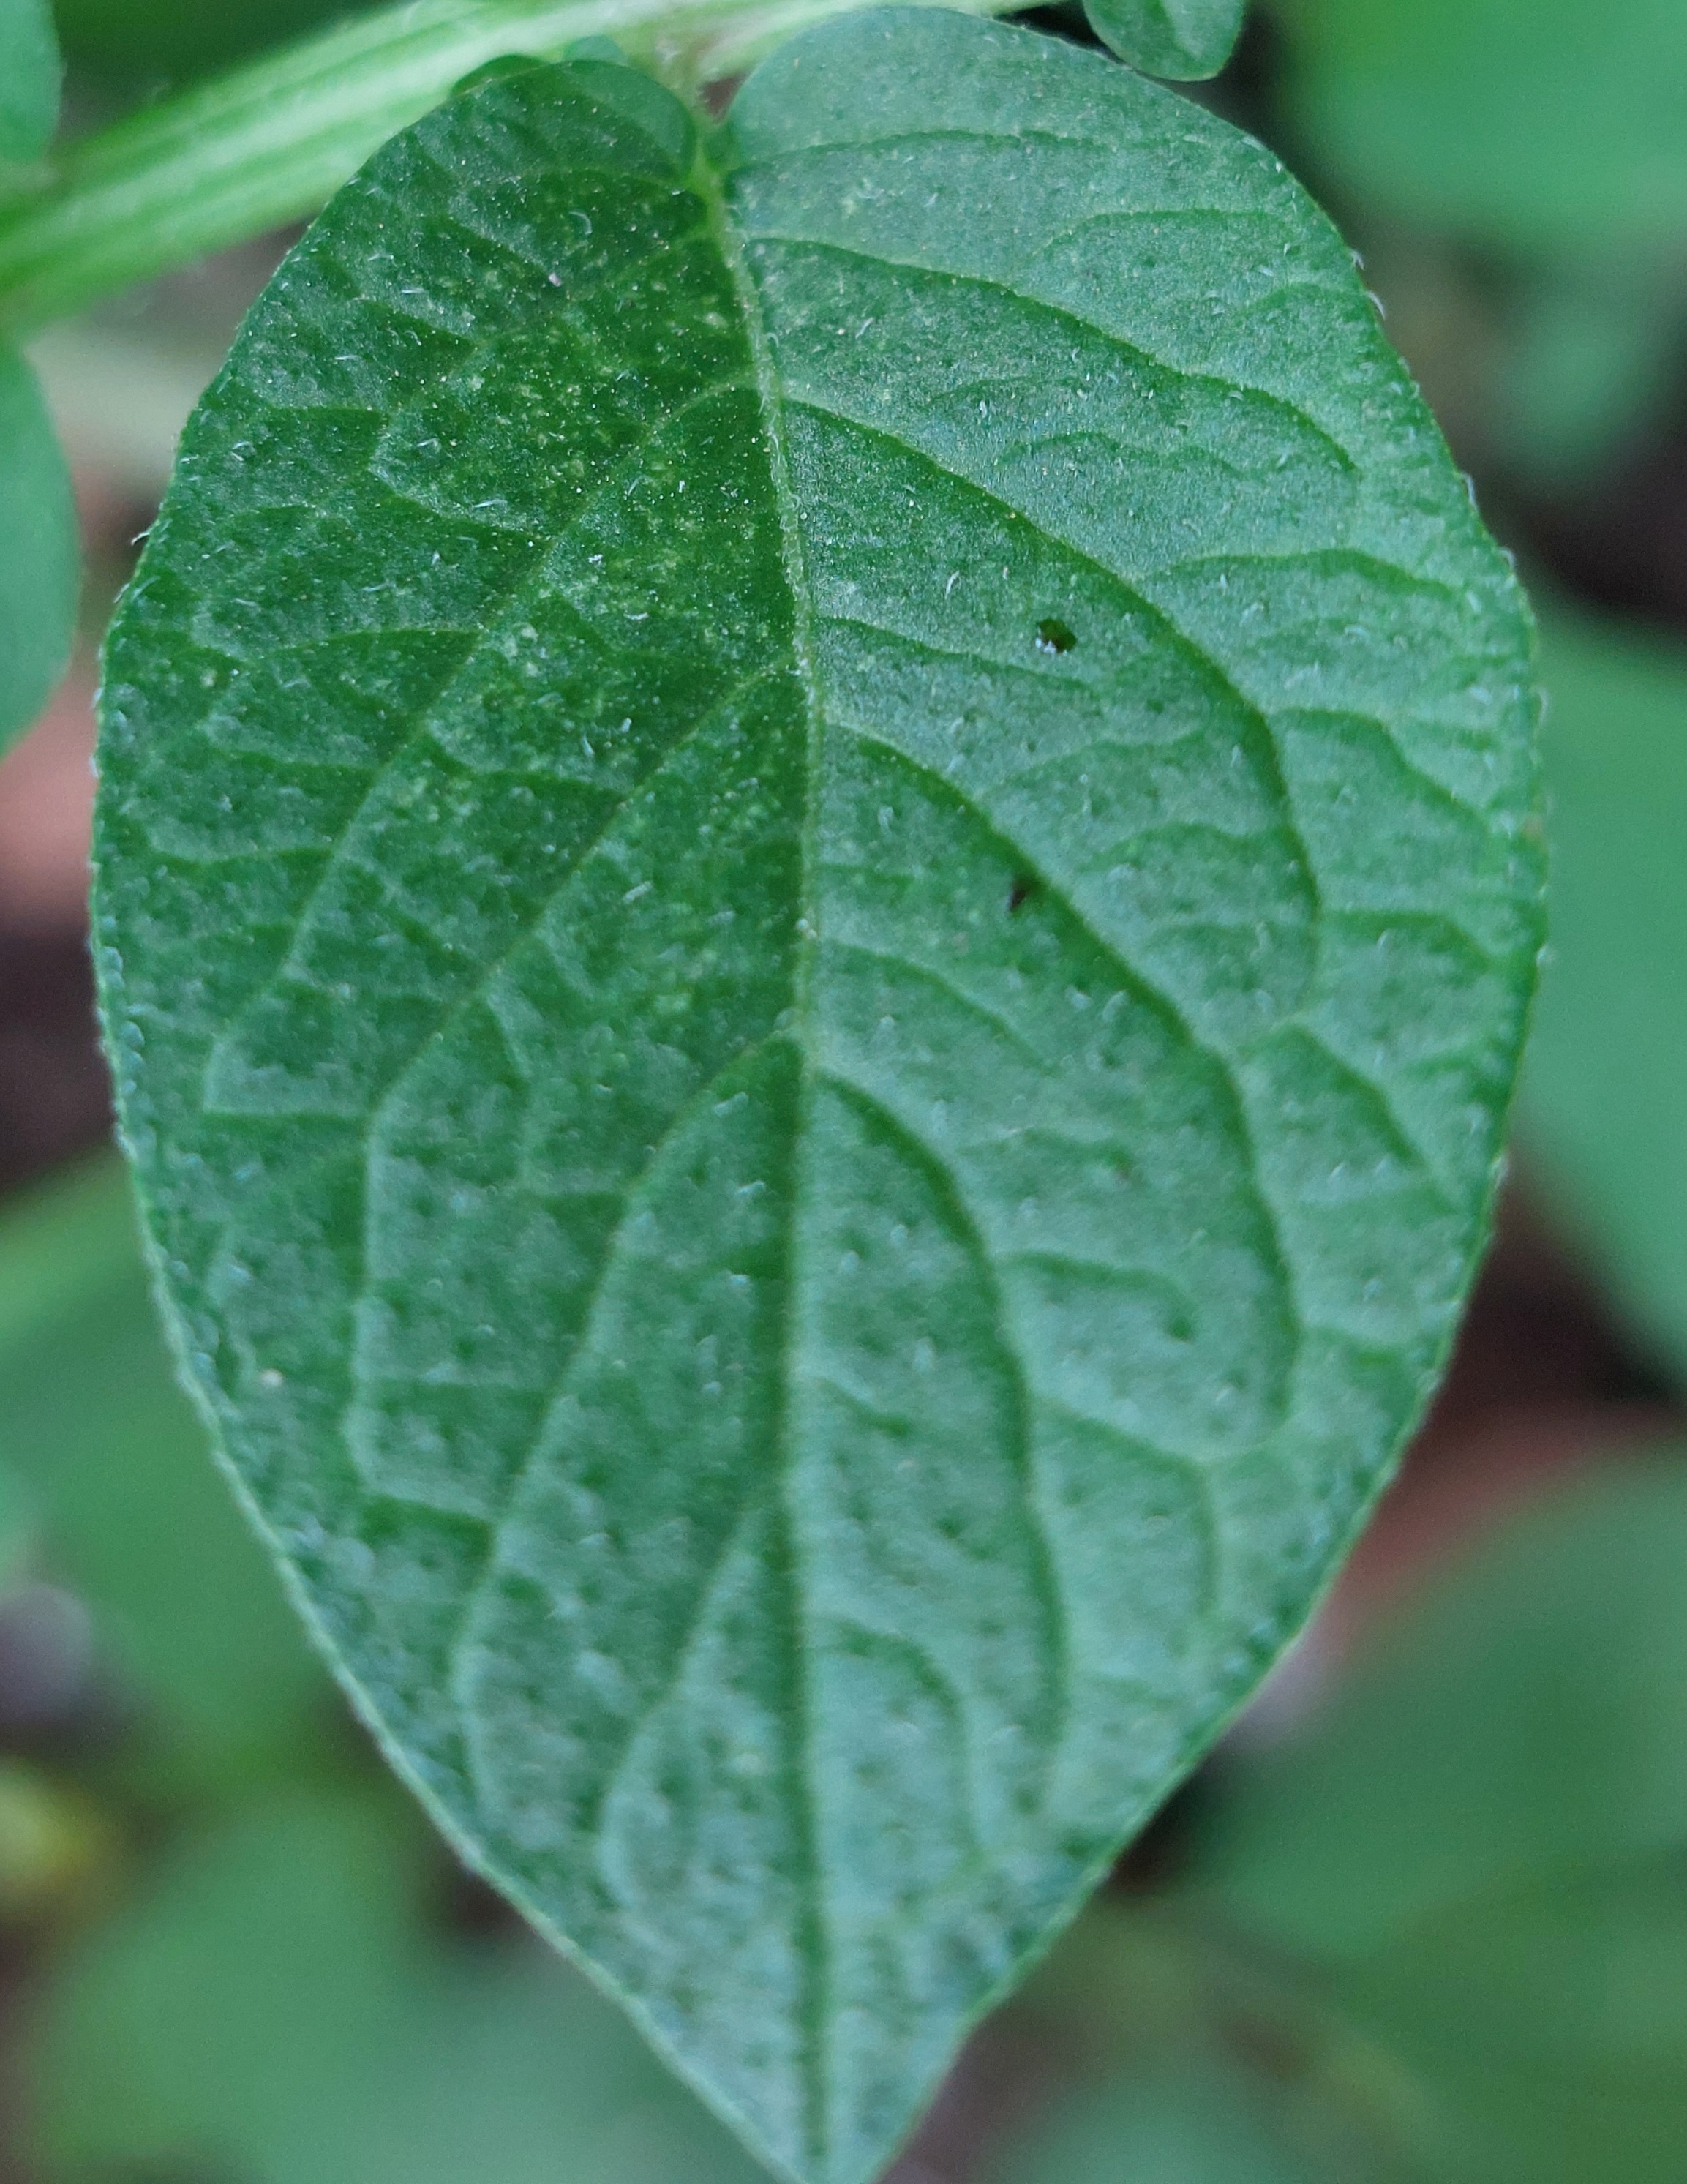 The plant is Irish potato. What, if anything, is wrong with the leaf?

healthy
